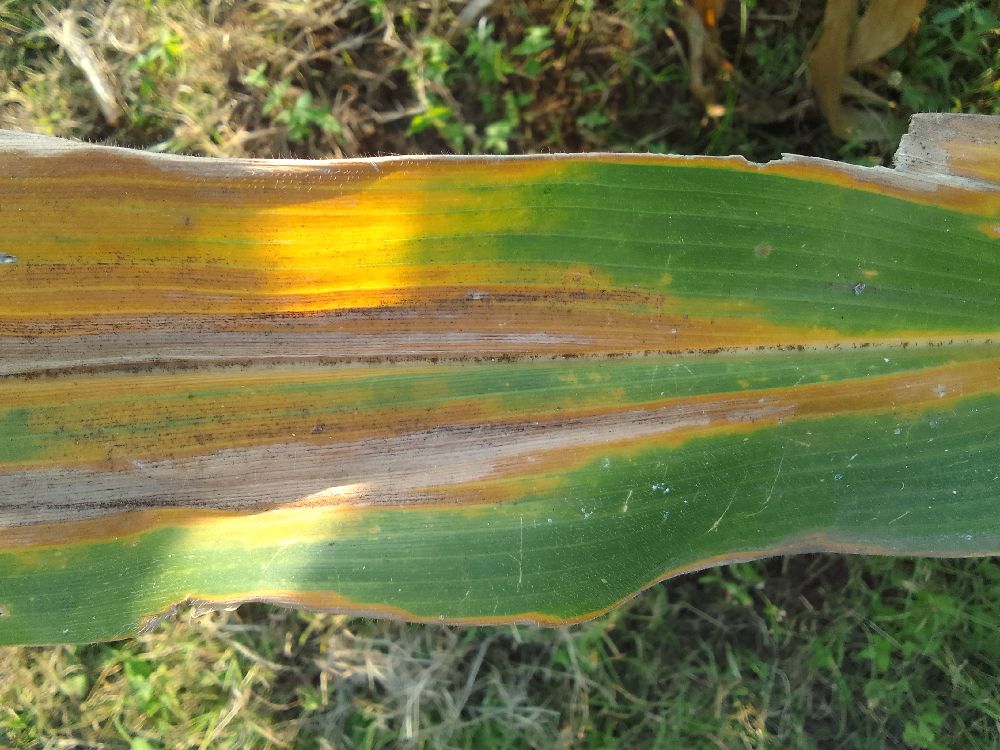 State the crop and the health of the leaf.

maize, maize lethal necrosis
